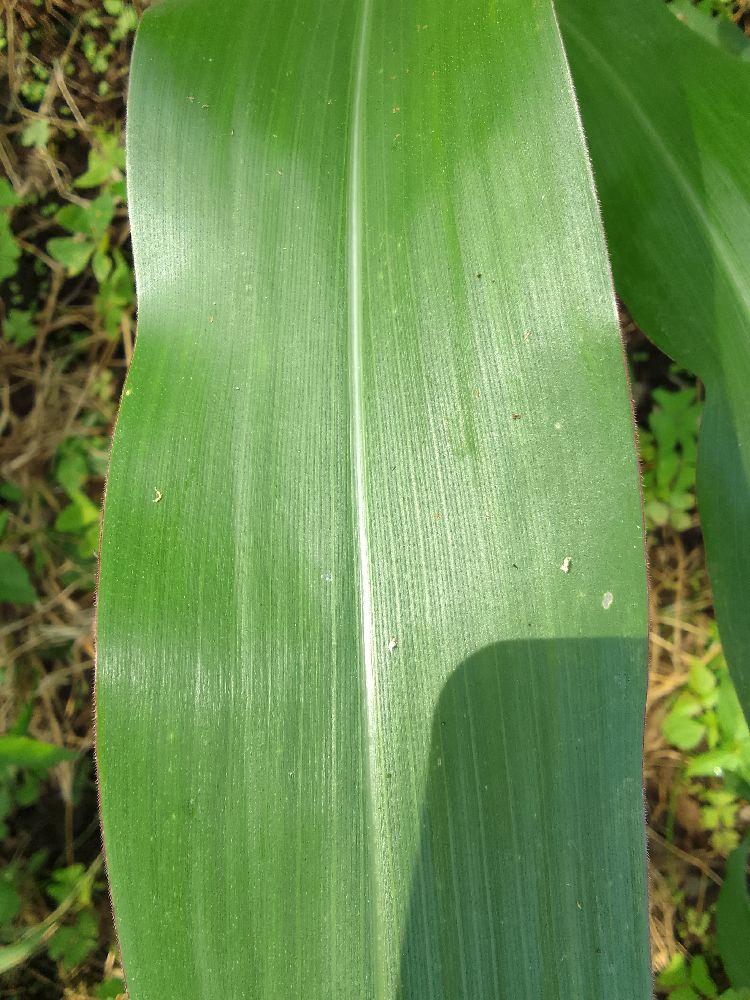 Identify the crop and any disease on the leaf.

maize, healthy
